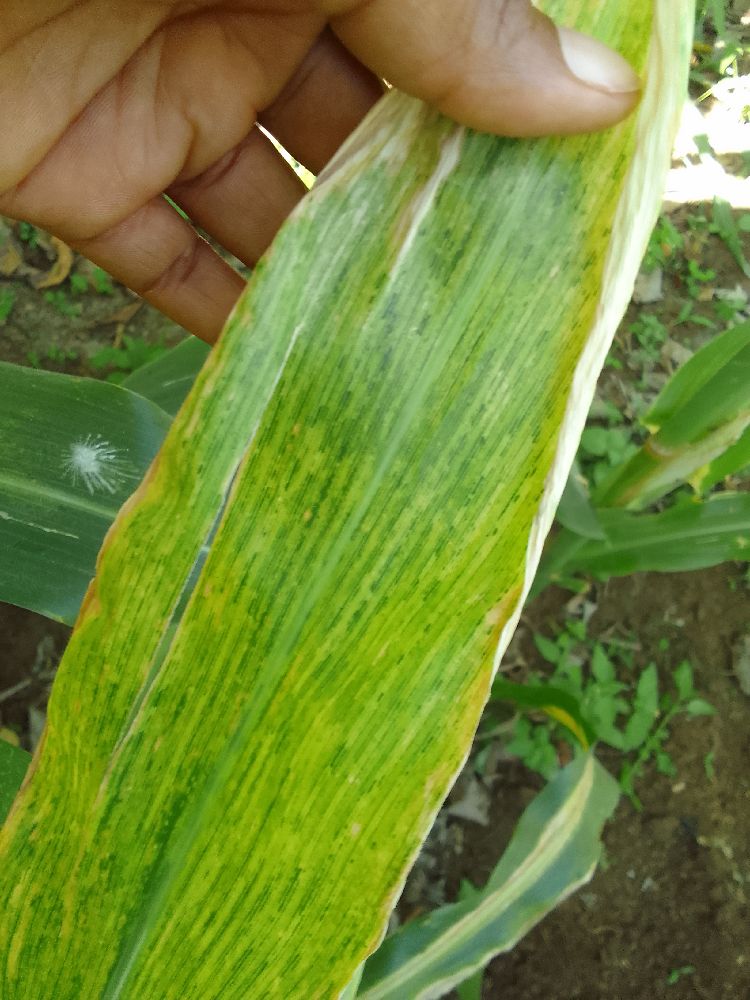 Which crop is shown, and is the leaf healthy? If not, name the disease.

maize, maize lethal necrosis
